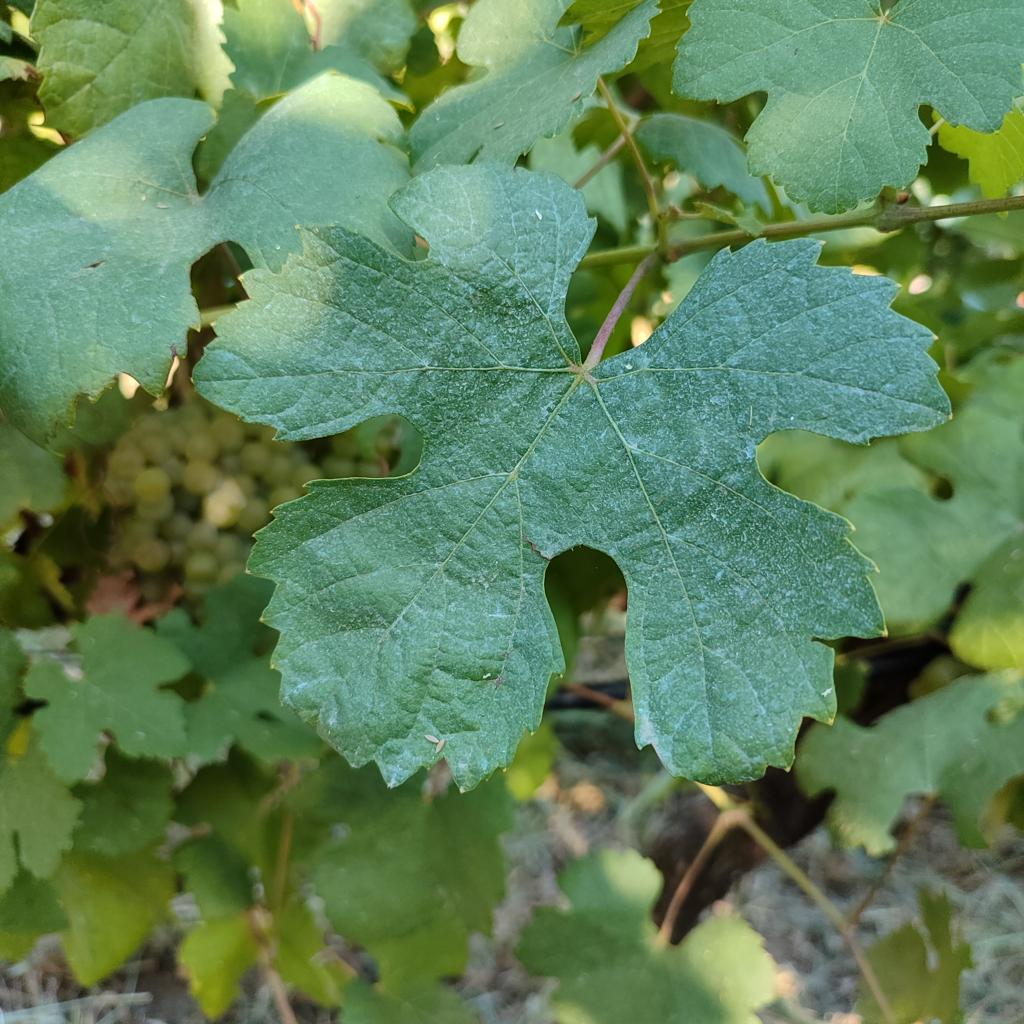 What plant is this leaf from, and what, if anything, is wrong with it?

grapevine, healthy
